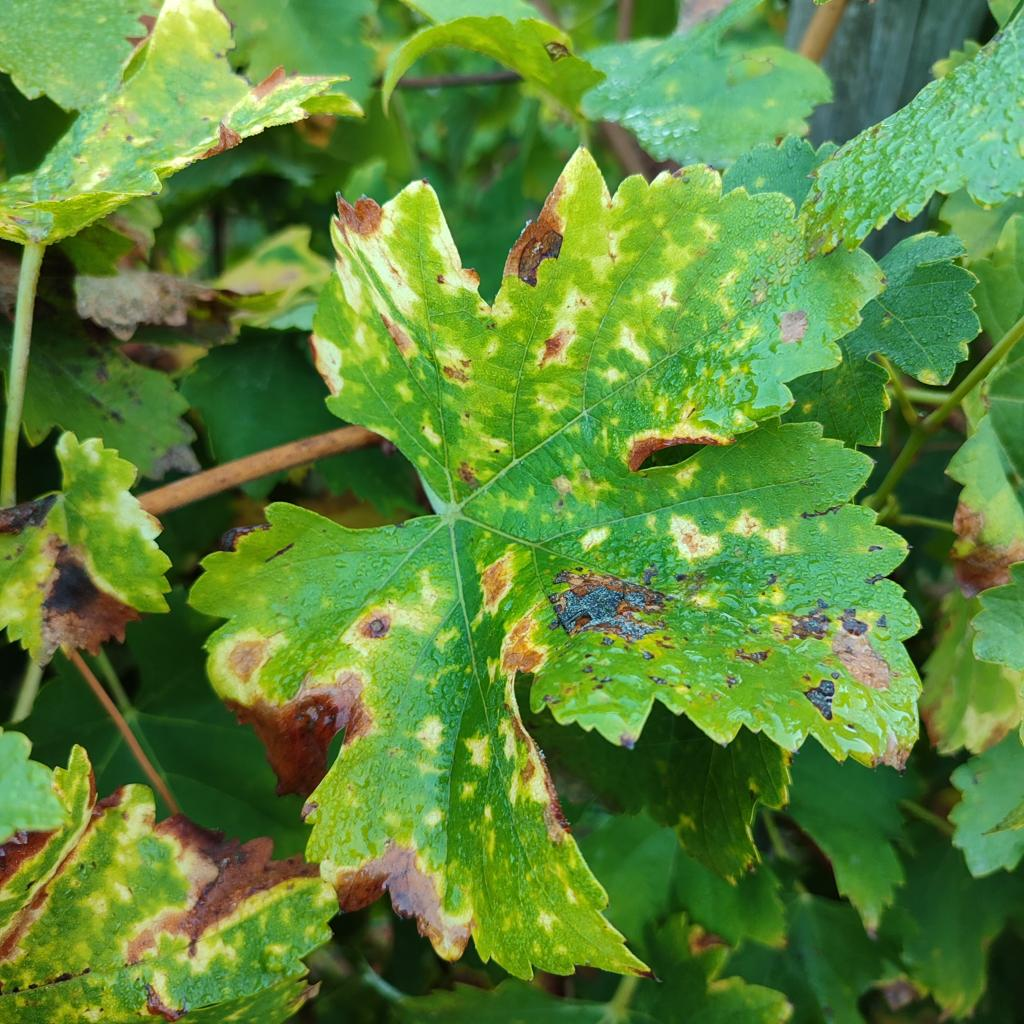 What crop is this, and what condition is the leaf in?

grapevine, esca complex
